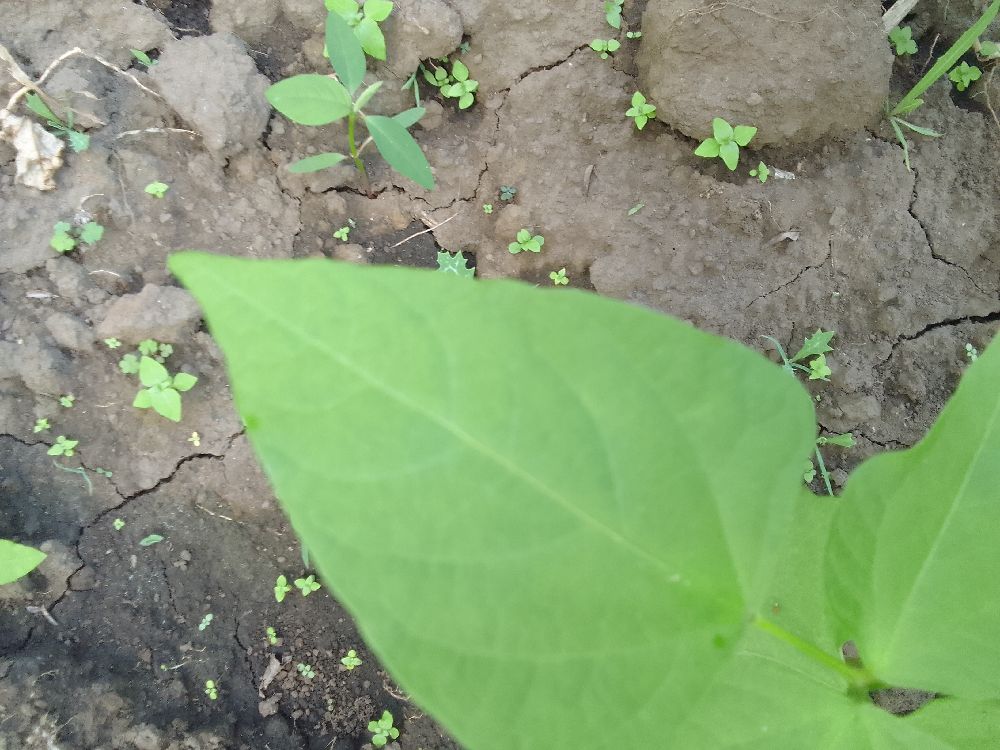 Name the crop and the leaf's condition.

common bean, healthy
